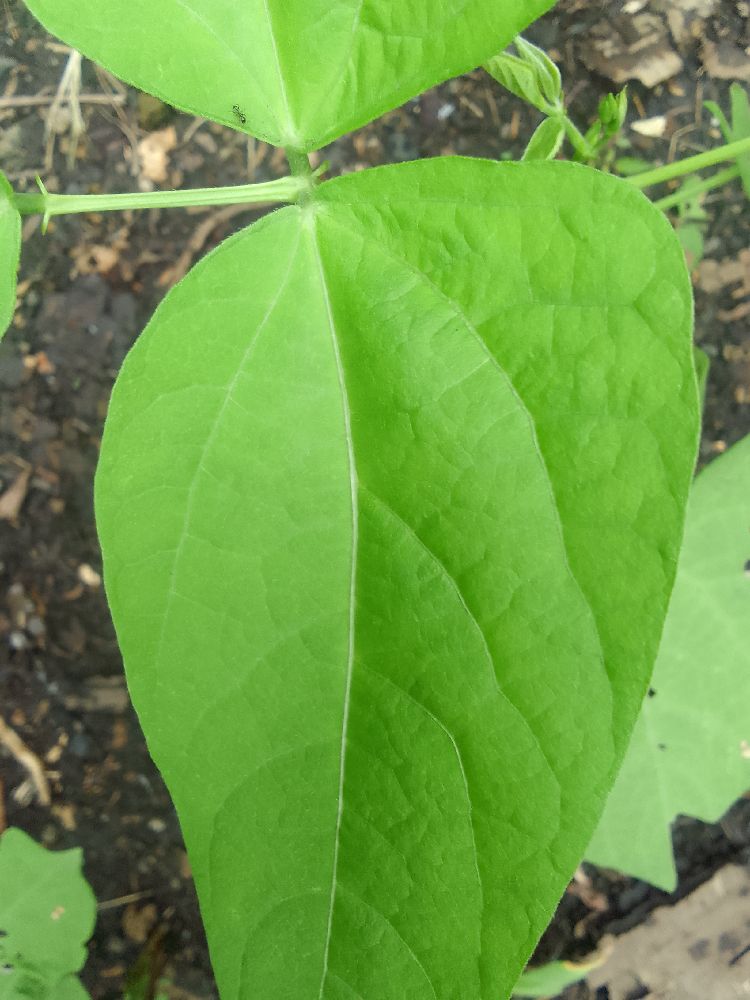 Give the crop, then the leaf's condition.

common bean, healthy
